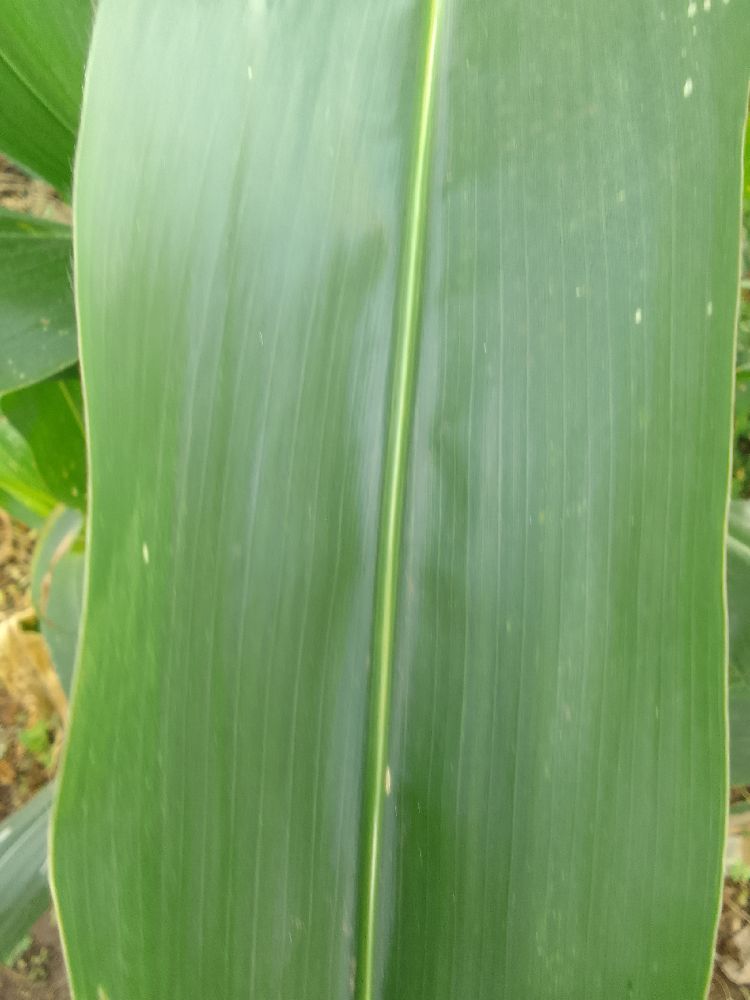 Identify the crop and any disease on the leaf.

maize, healthy
